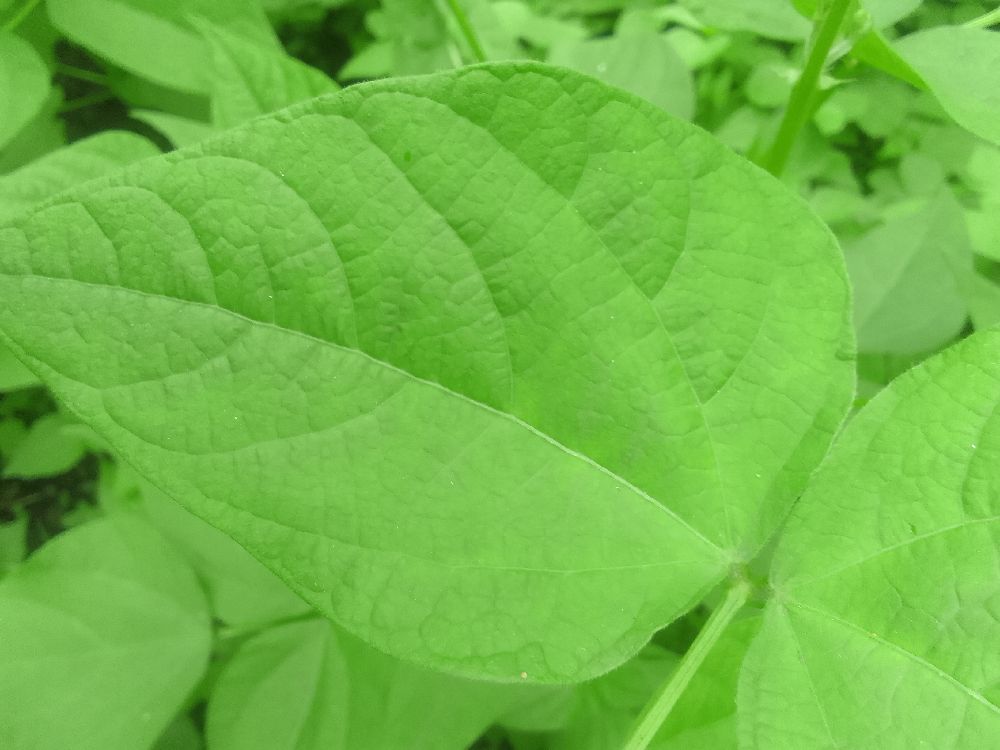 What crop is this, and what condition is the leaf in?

common bean, healthy
